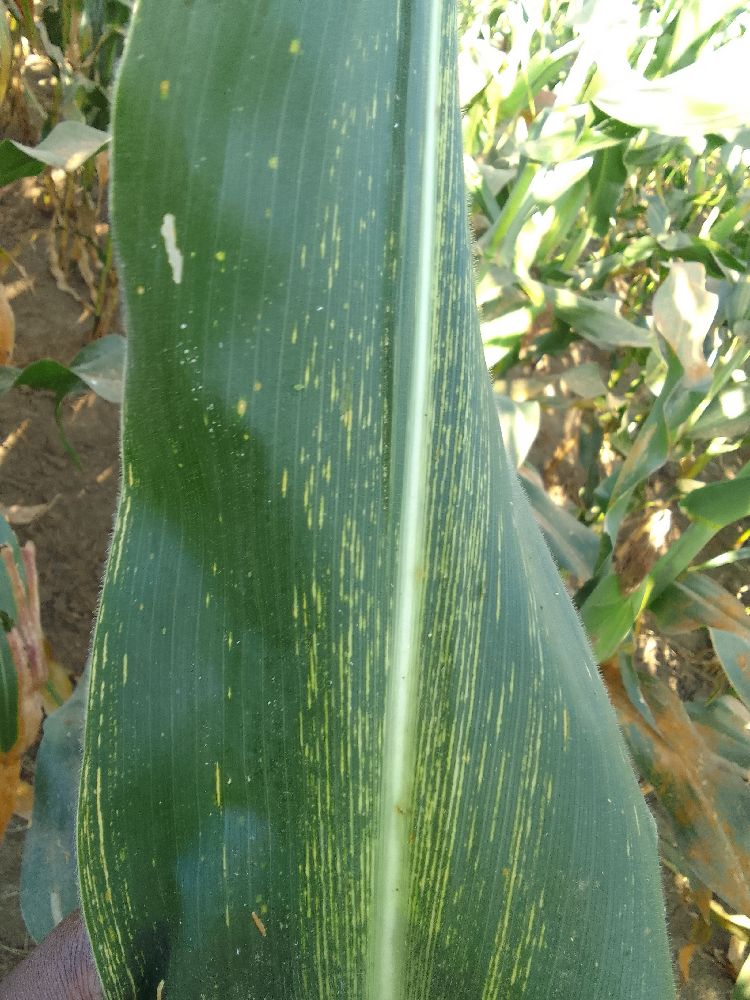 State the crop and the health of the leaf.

maize, maize streak virus
